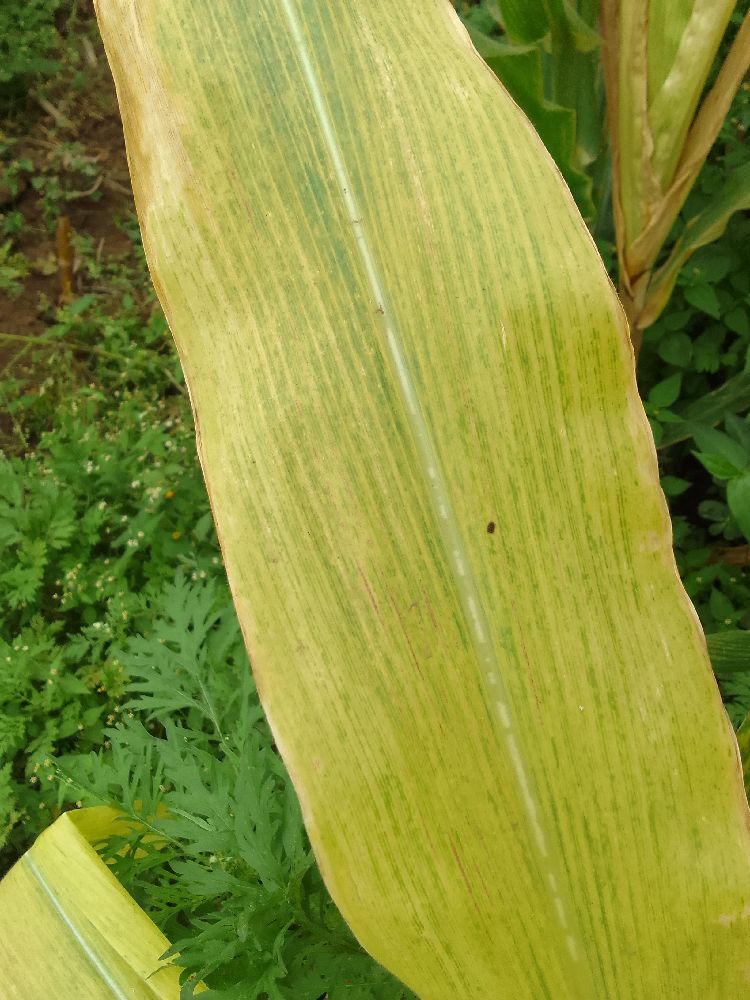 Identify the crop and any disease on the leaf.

maize, maize lethal necrosis
